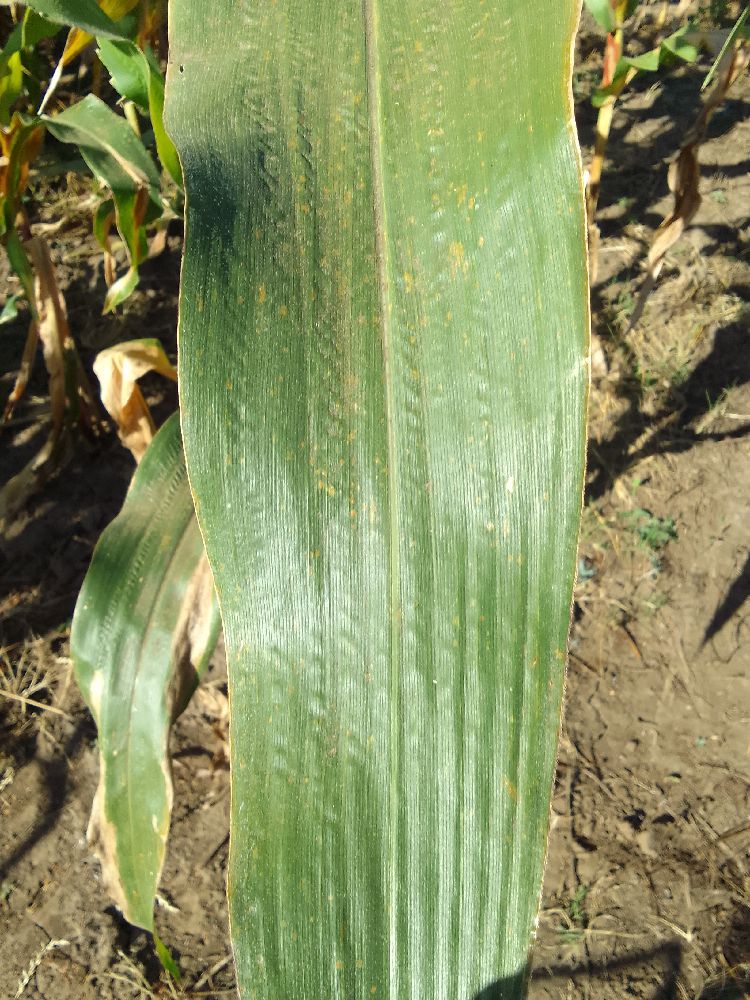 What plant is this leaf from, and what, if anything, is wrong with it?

maize, healthy
